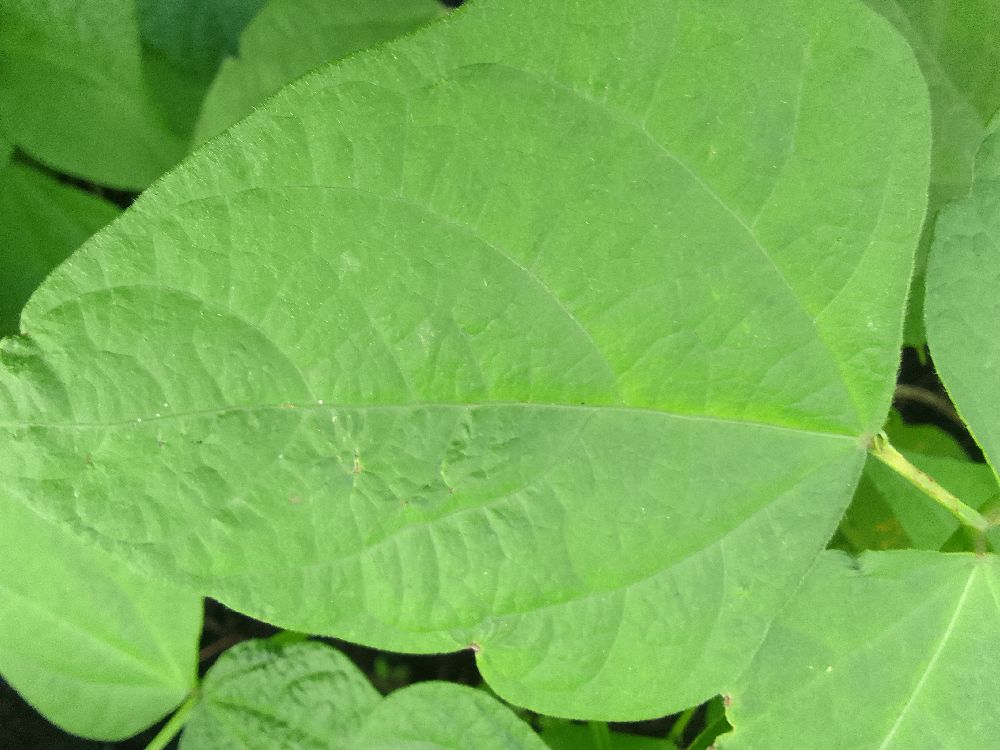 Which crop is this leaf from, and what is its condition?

common bean, healthy
